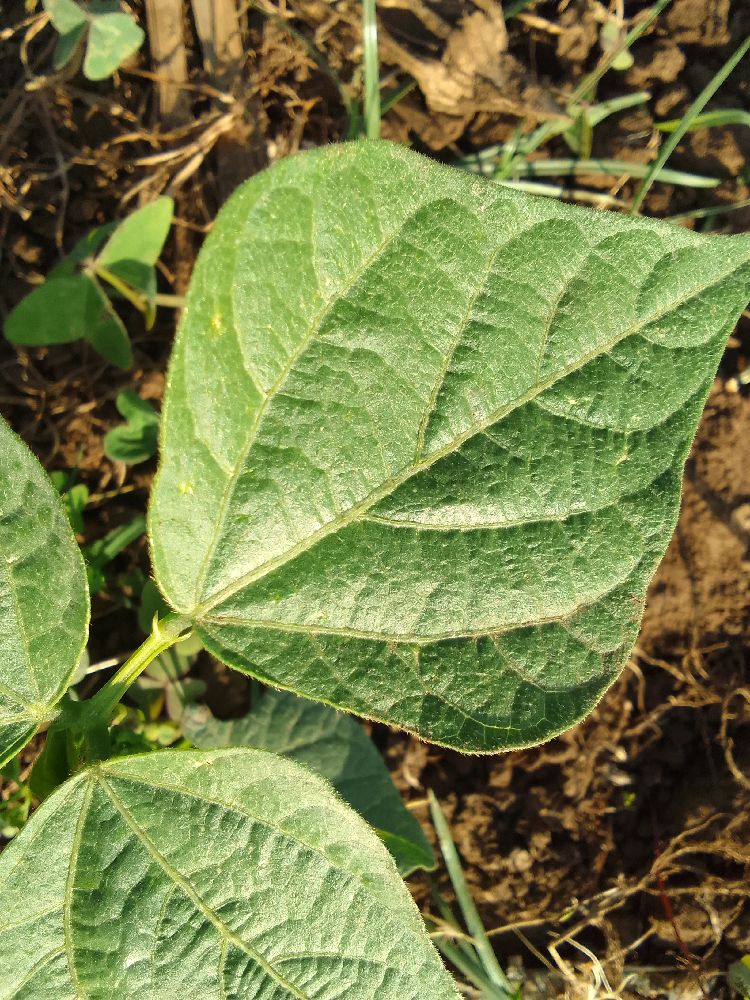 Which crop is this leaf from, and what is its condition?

common bean, healthy
